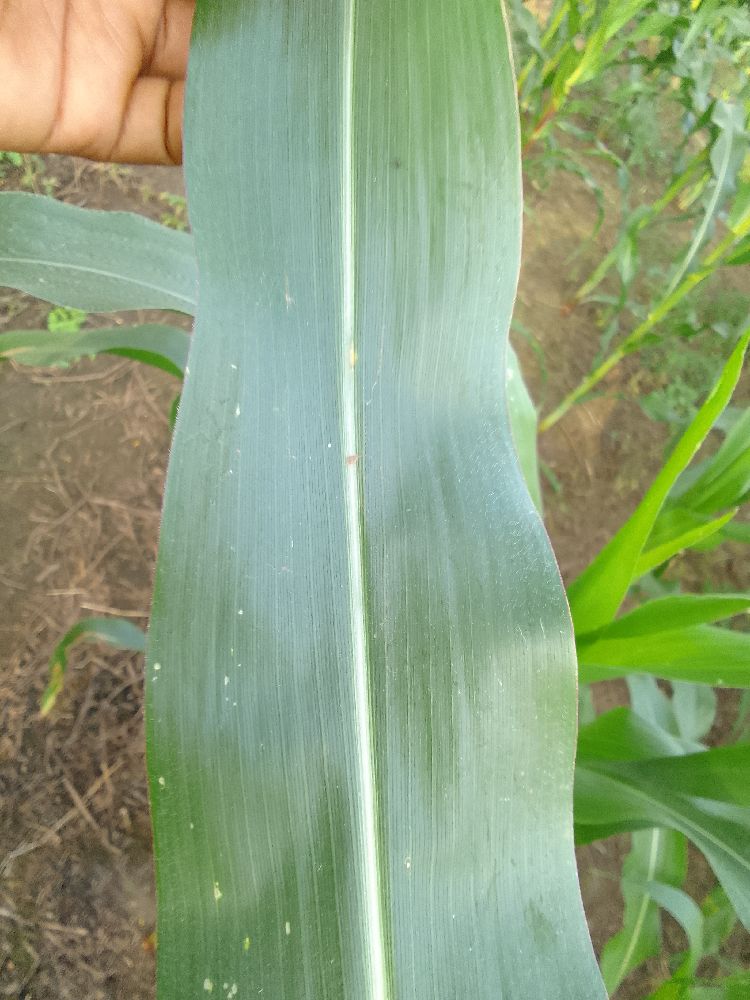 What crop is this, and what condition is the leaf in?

maize, healthy
